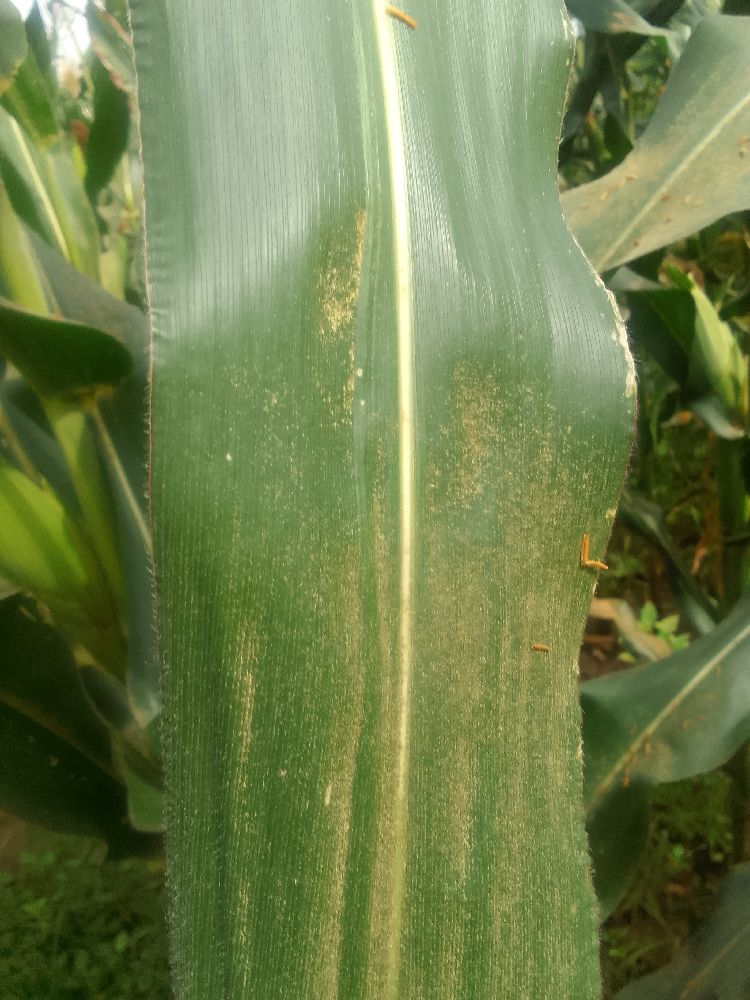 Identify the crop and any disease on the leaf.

maize, healthy
